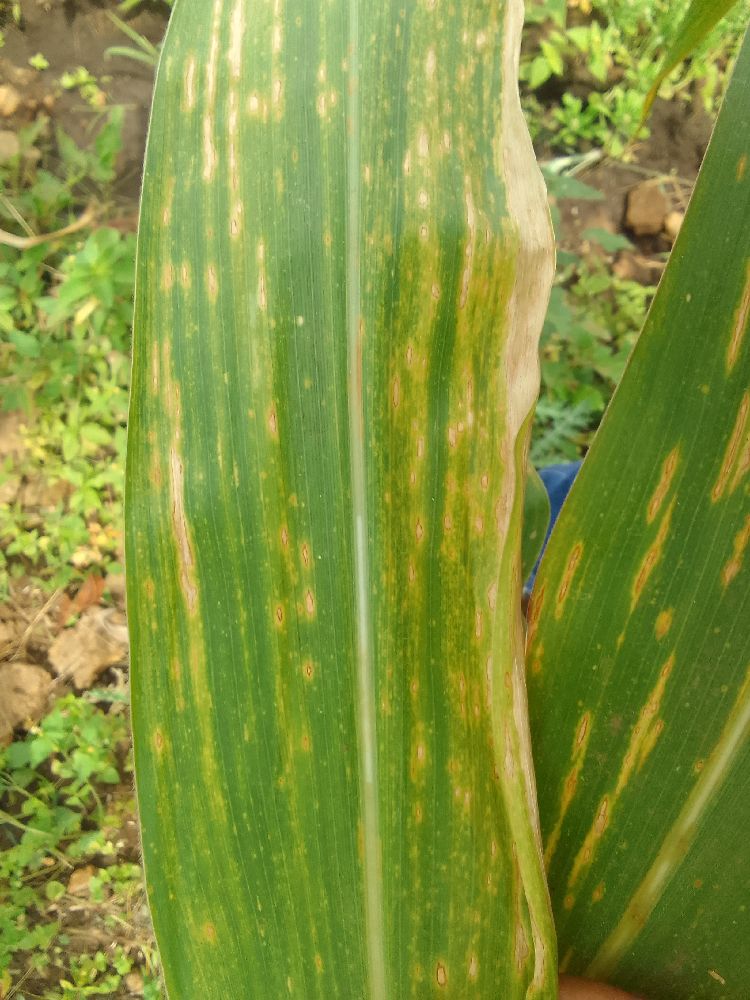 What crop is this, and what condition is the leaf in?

maize, maize lethal necrosis
